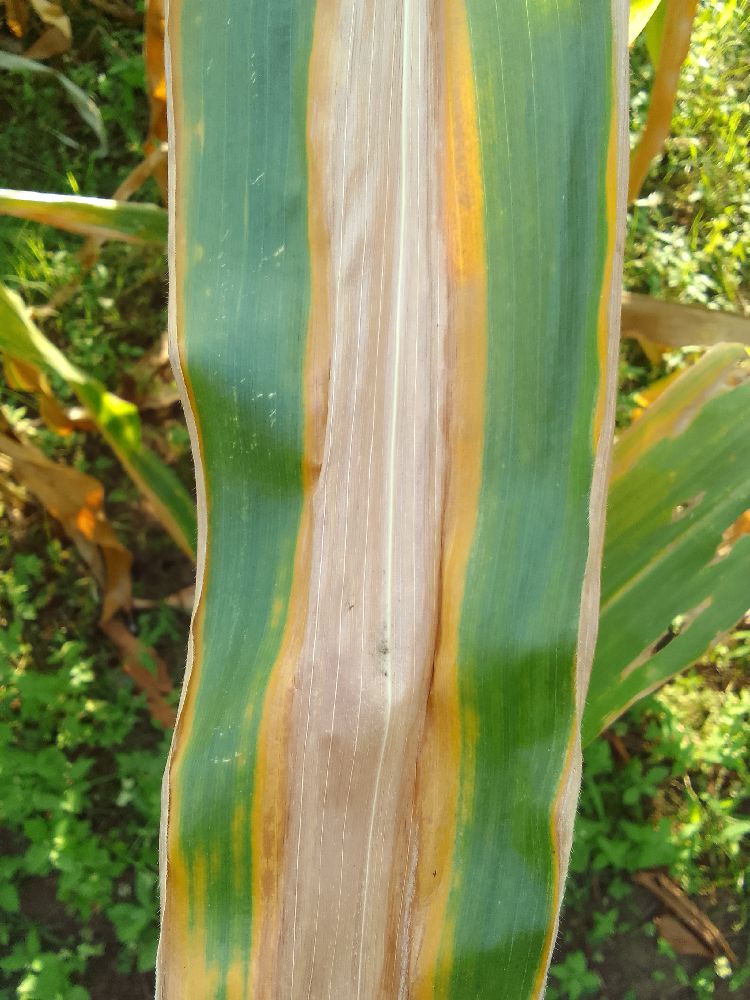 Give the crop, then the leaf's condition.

maize, maize lethal necrosis
